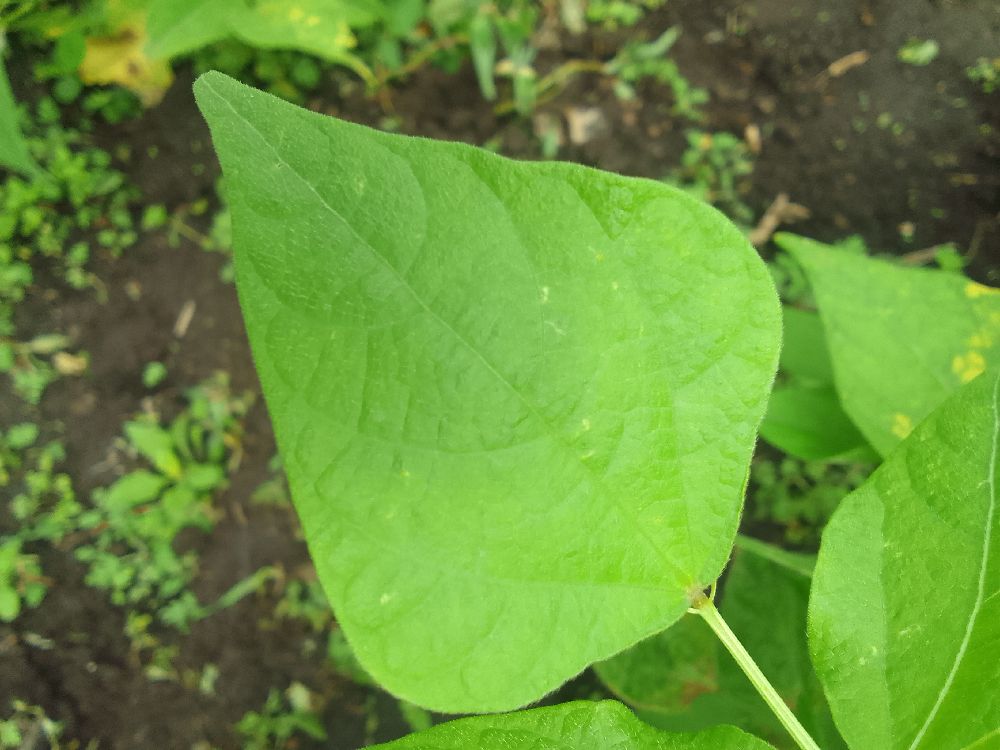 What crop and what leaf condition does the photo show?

common bean, healthy
